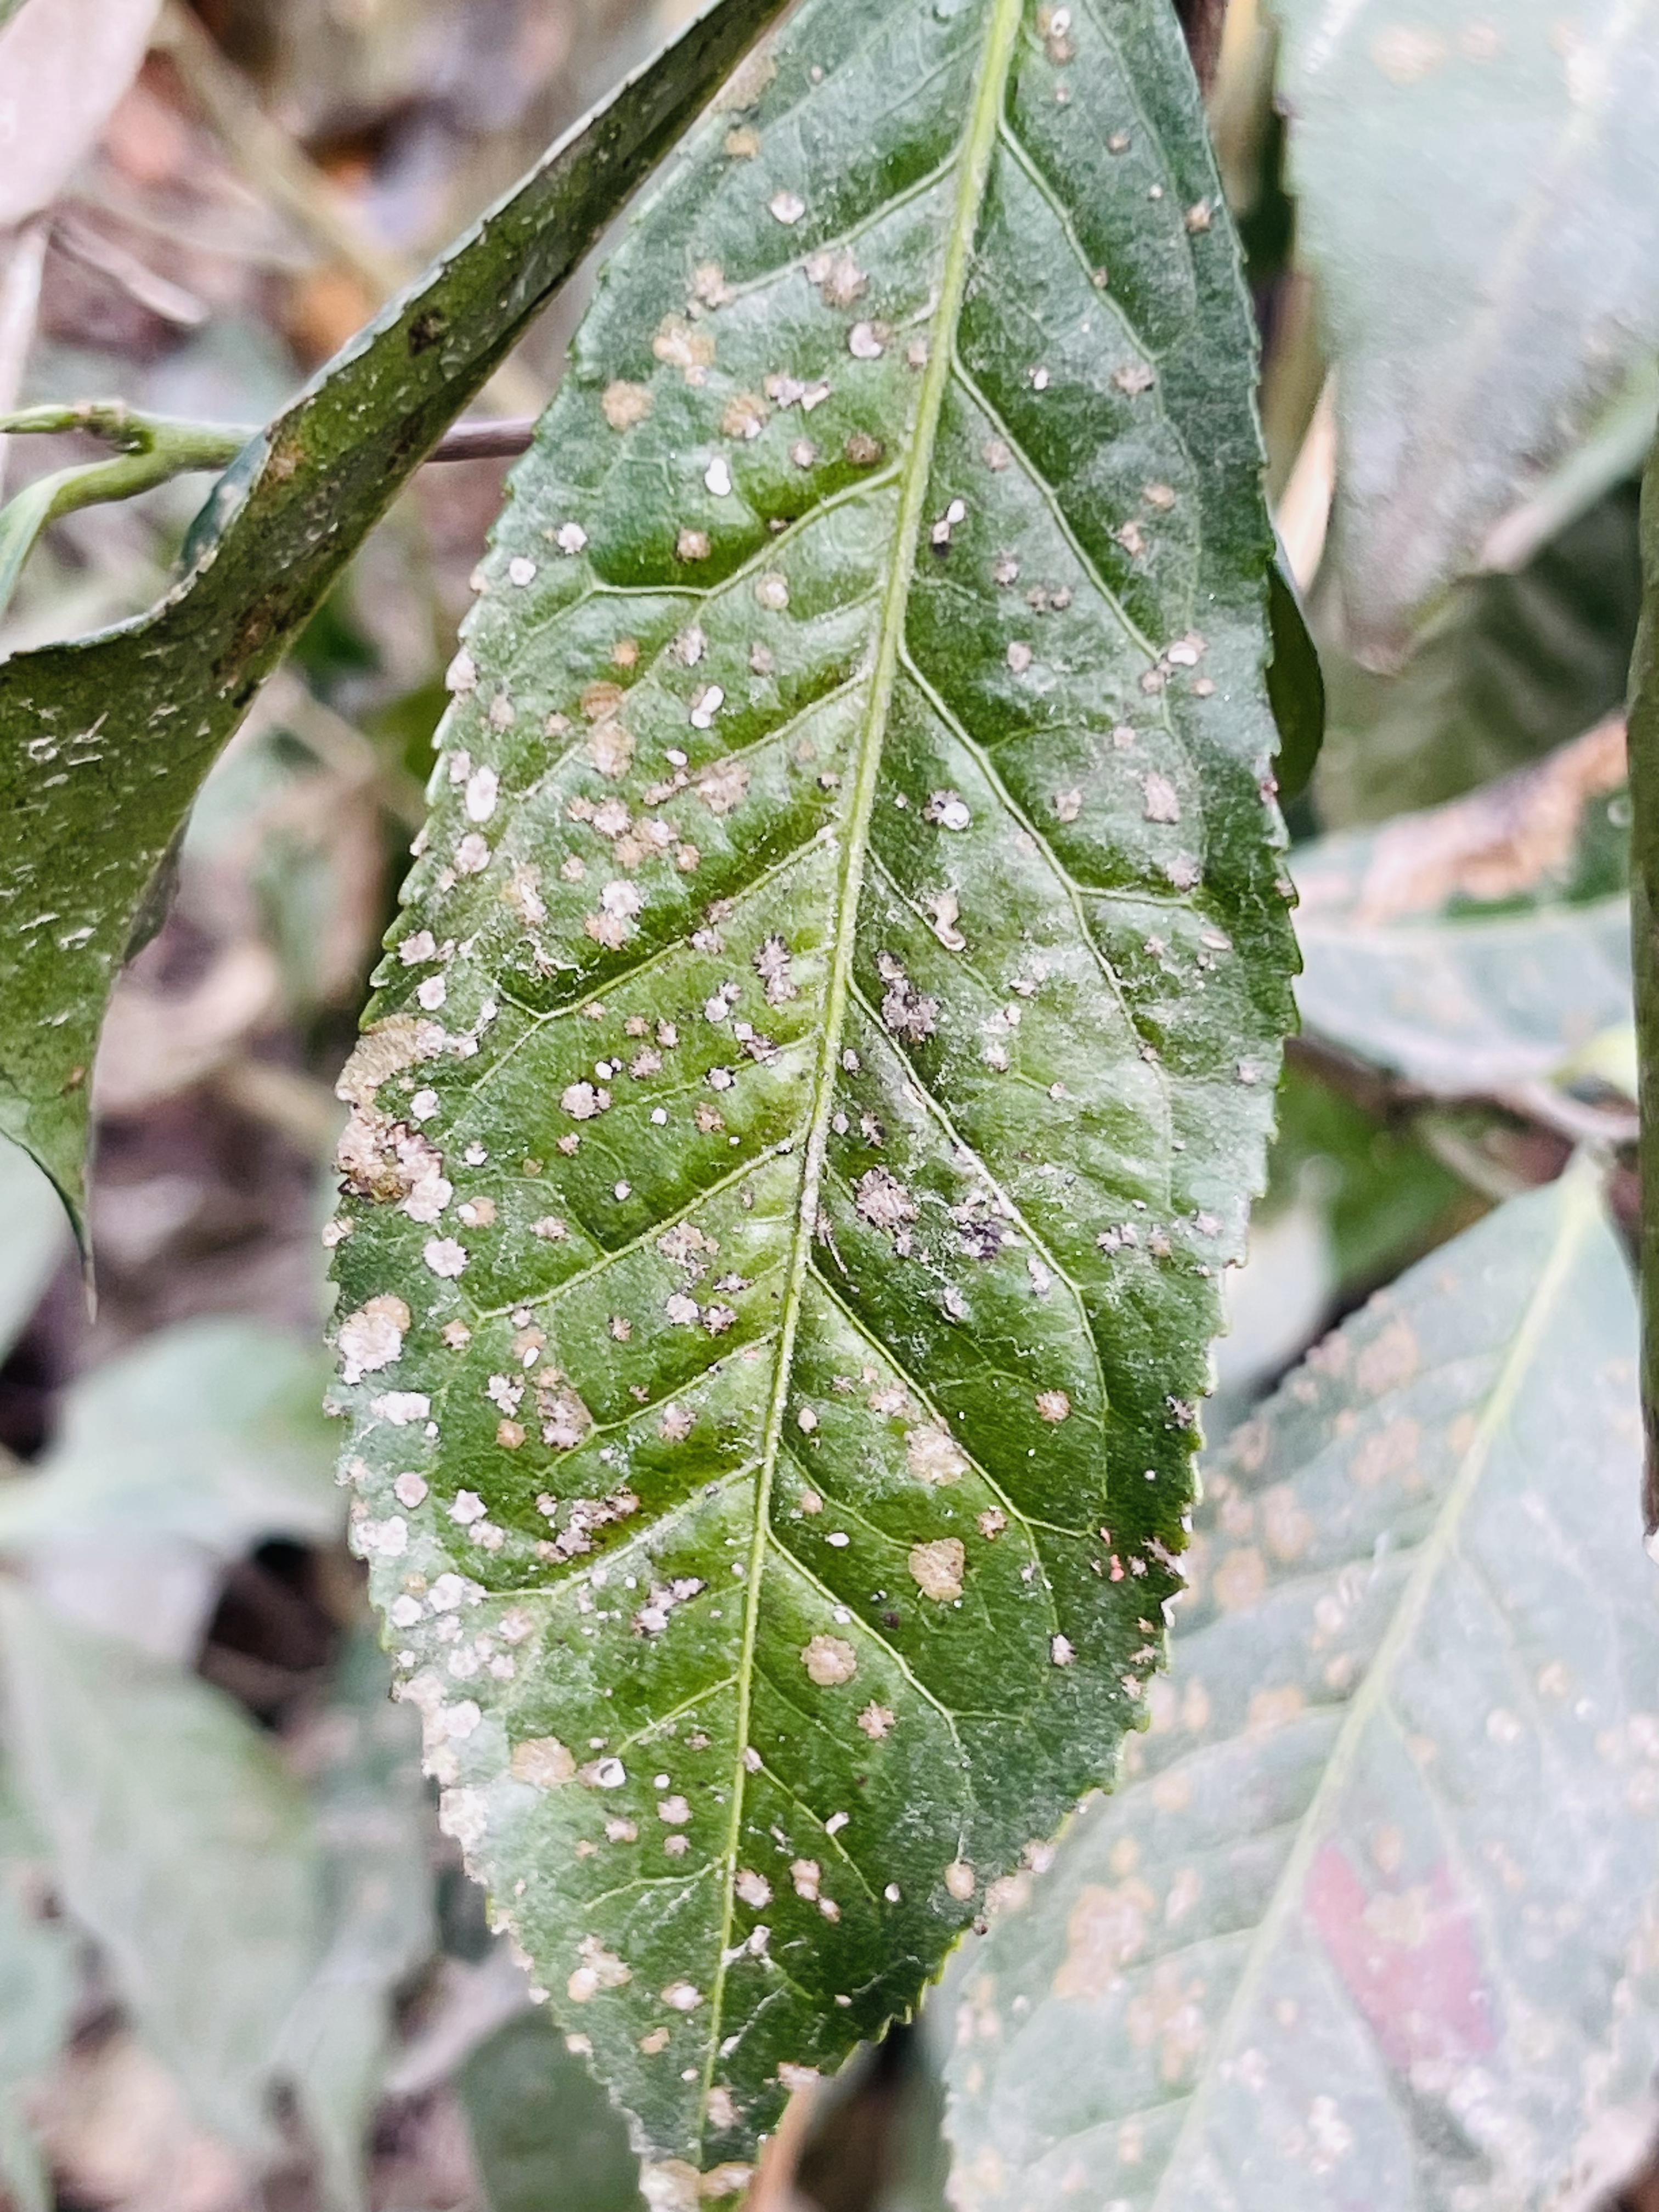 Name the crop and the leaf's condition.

tea, red rust
